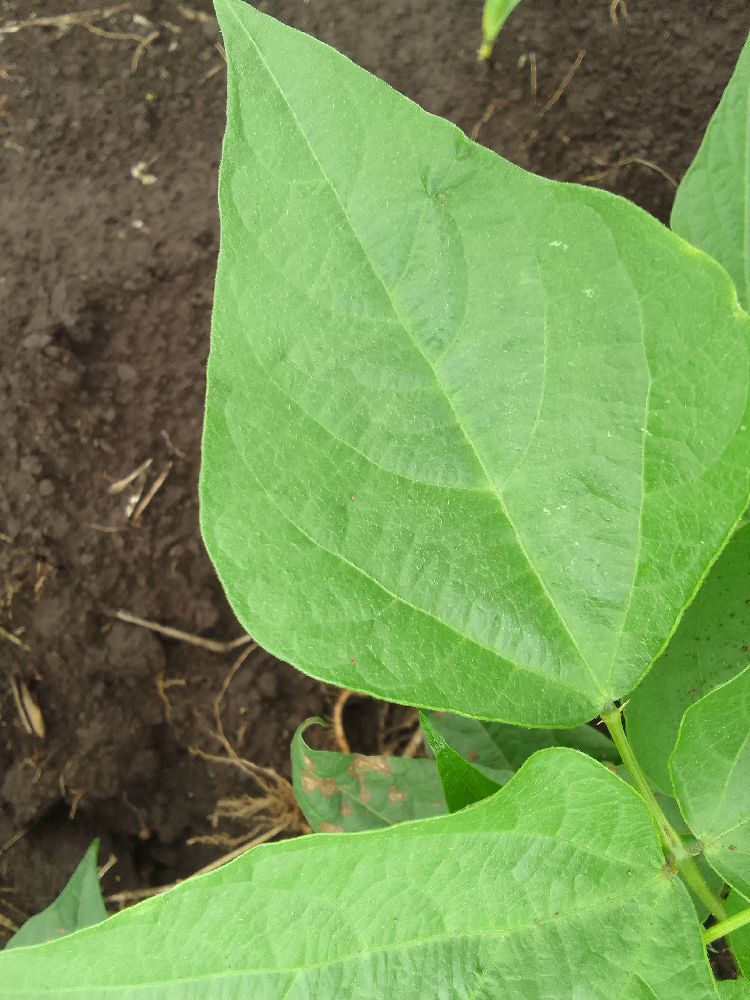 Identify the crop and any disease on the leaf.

common bean, healthy
